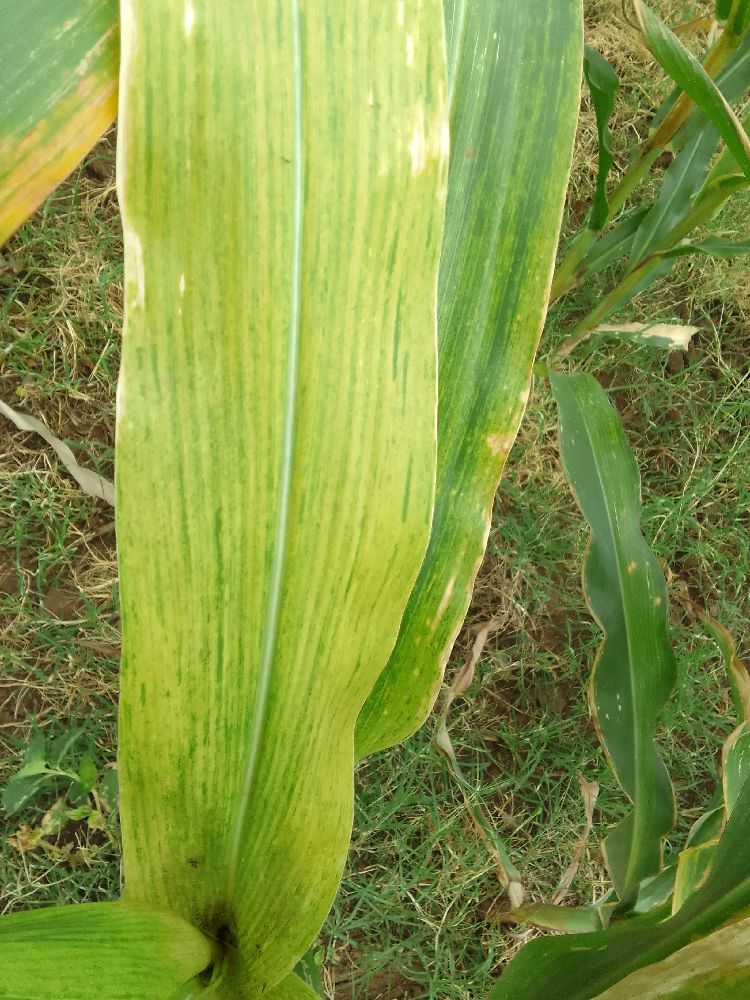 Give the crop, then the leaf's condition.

maize, maize lethal necrosis
